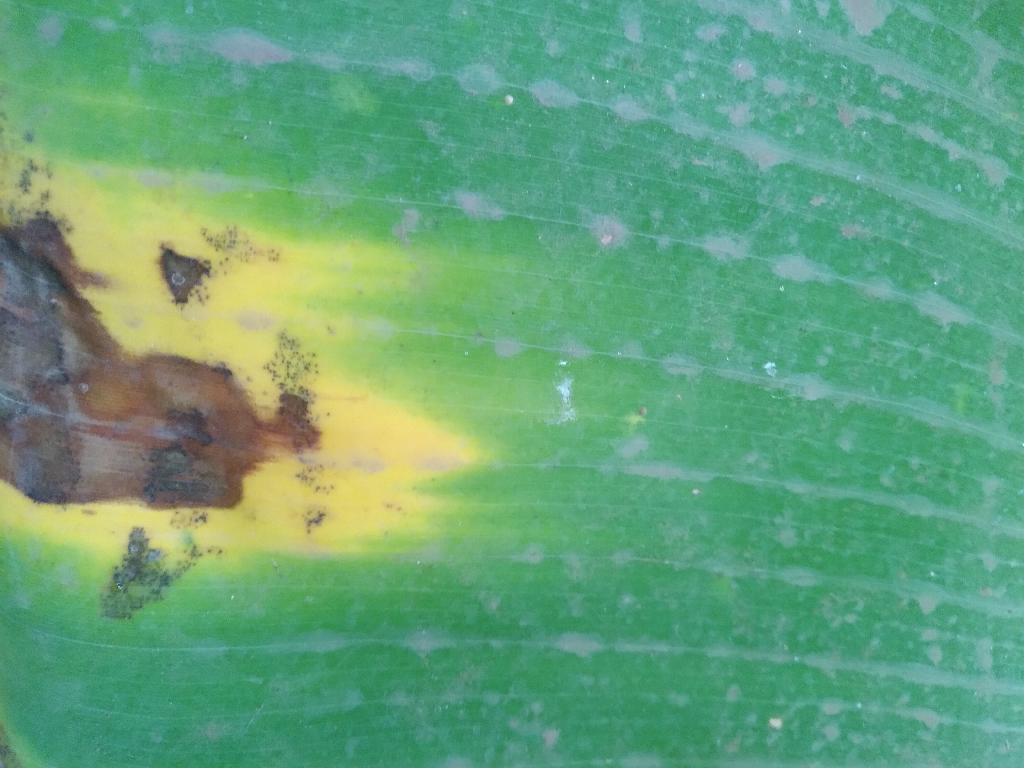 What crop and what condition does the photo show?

banana, black sigatoka
